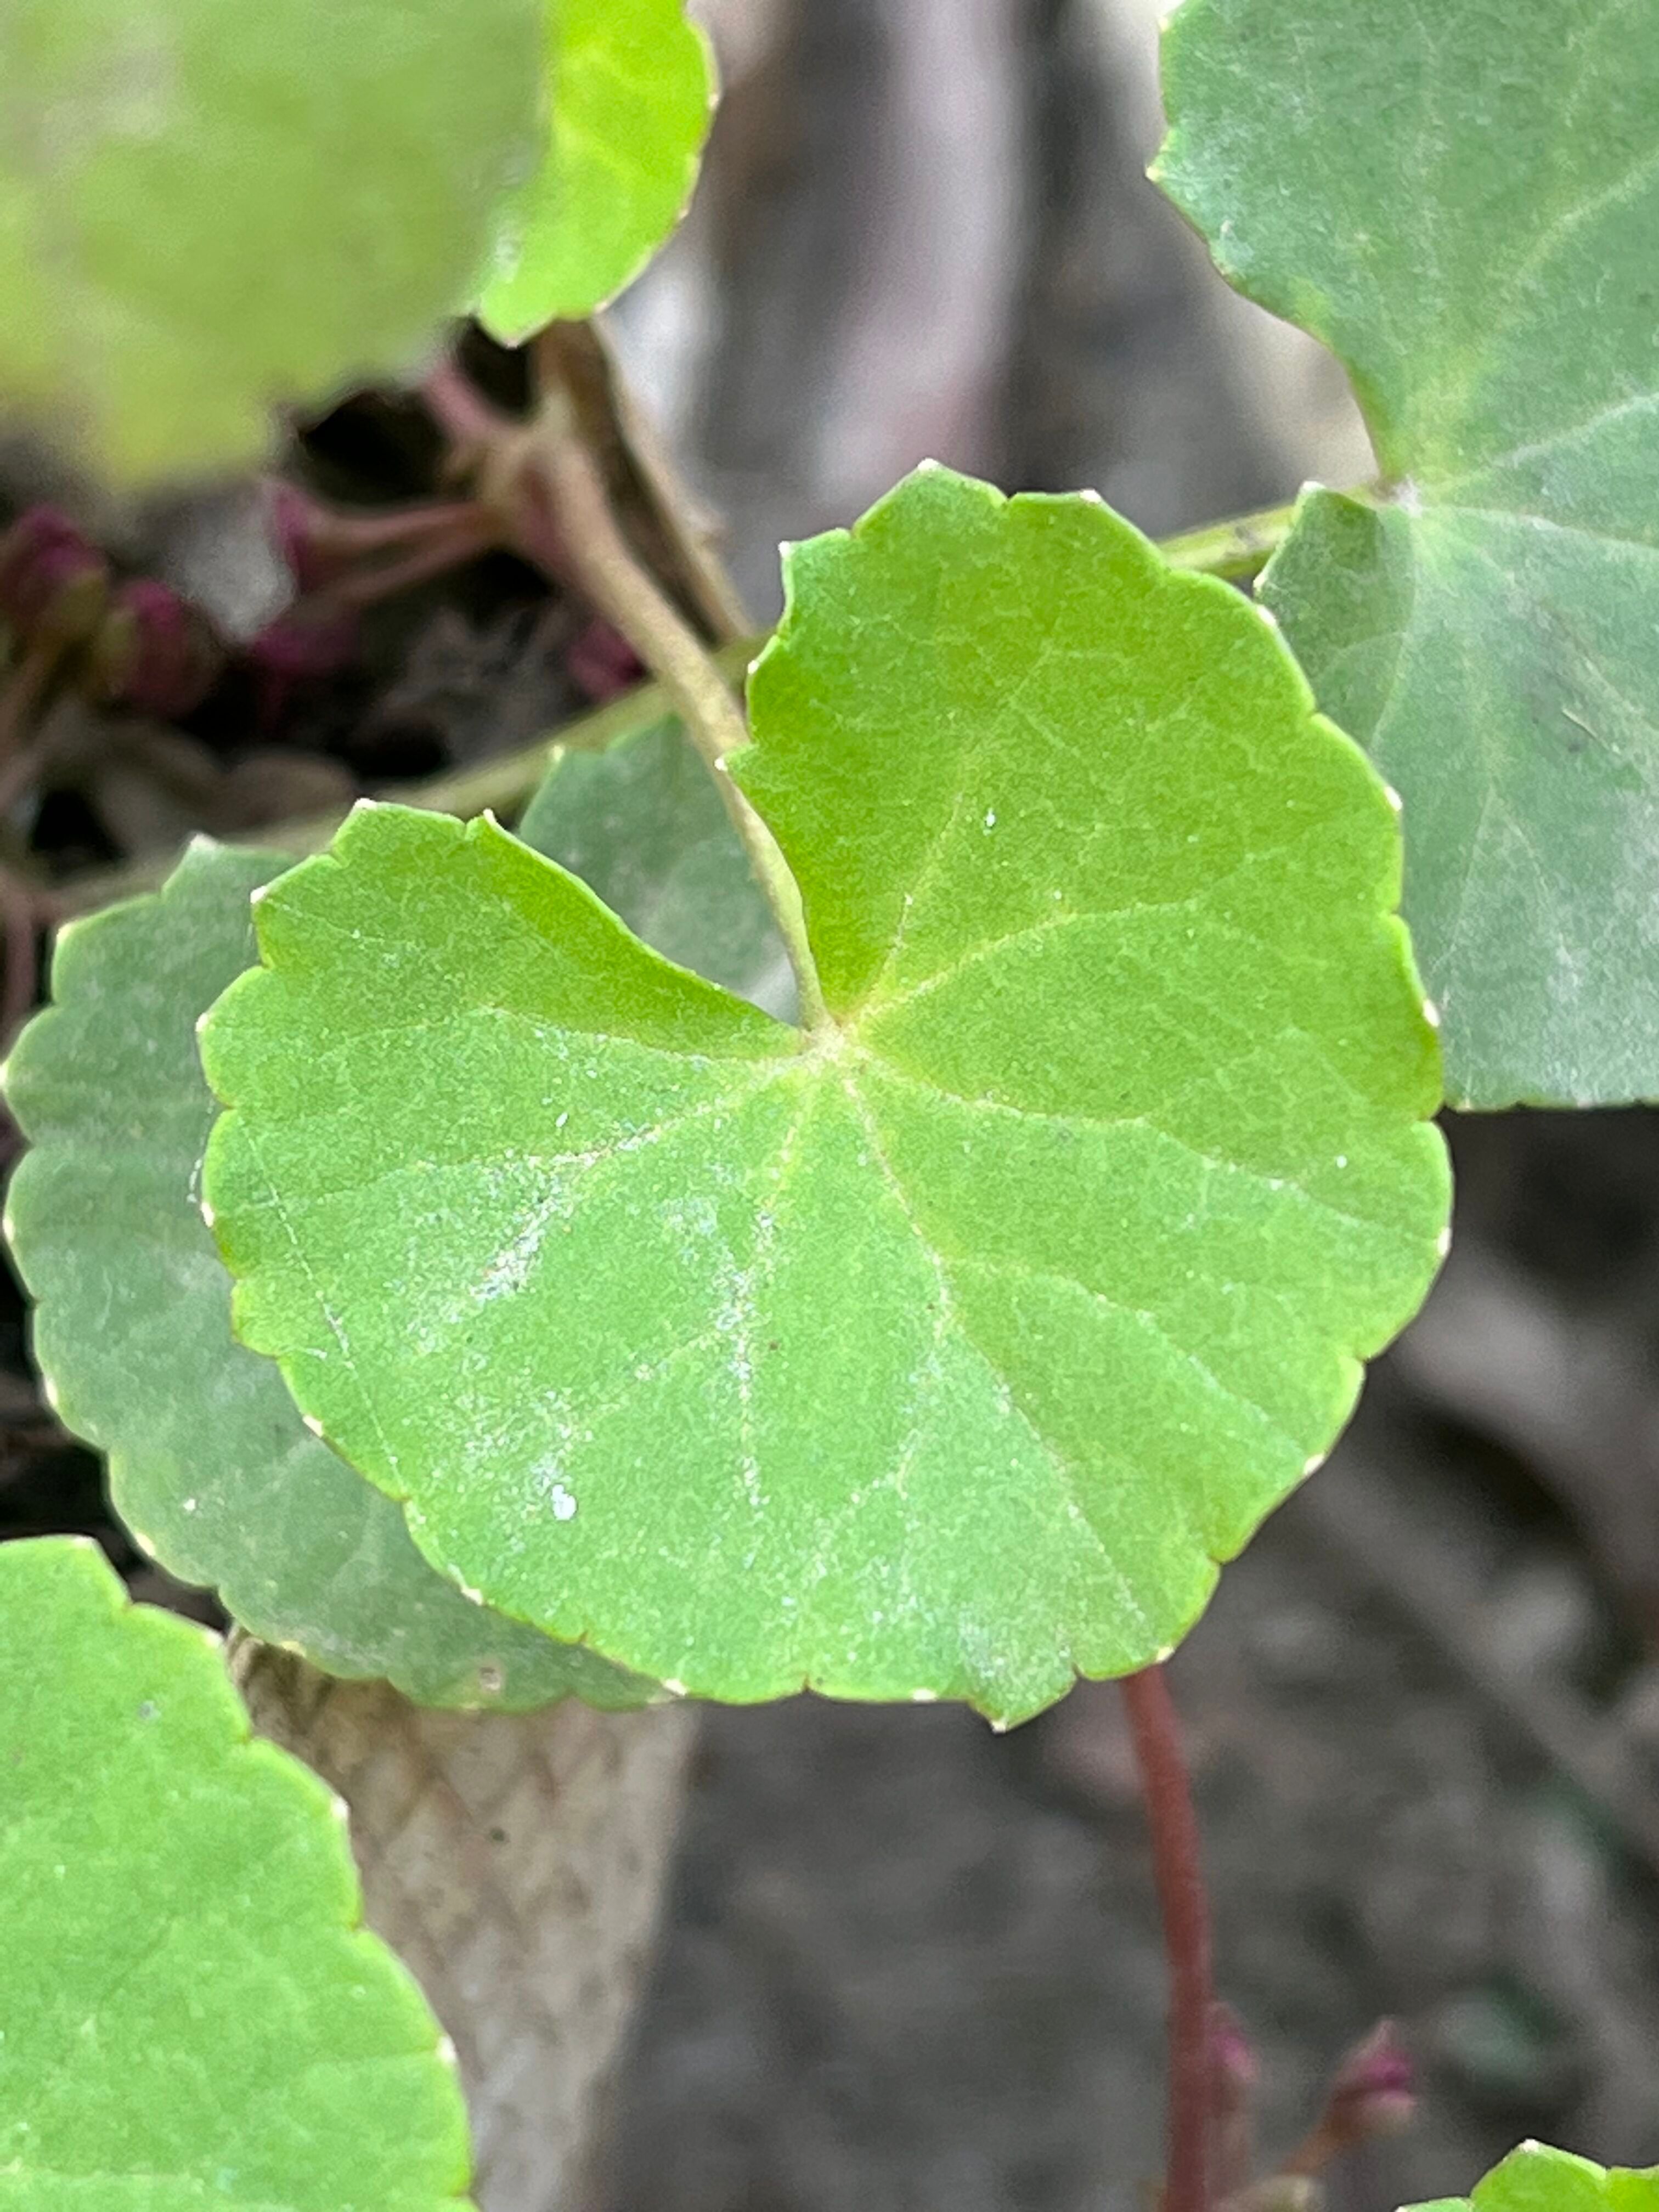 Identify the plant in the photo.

thankuni
